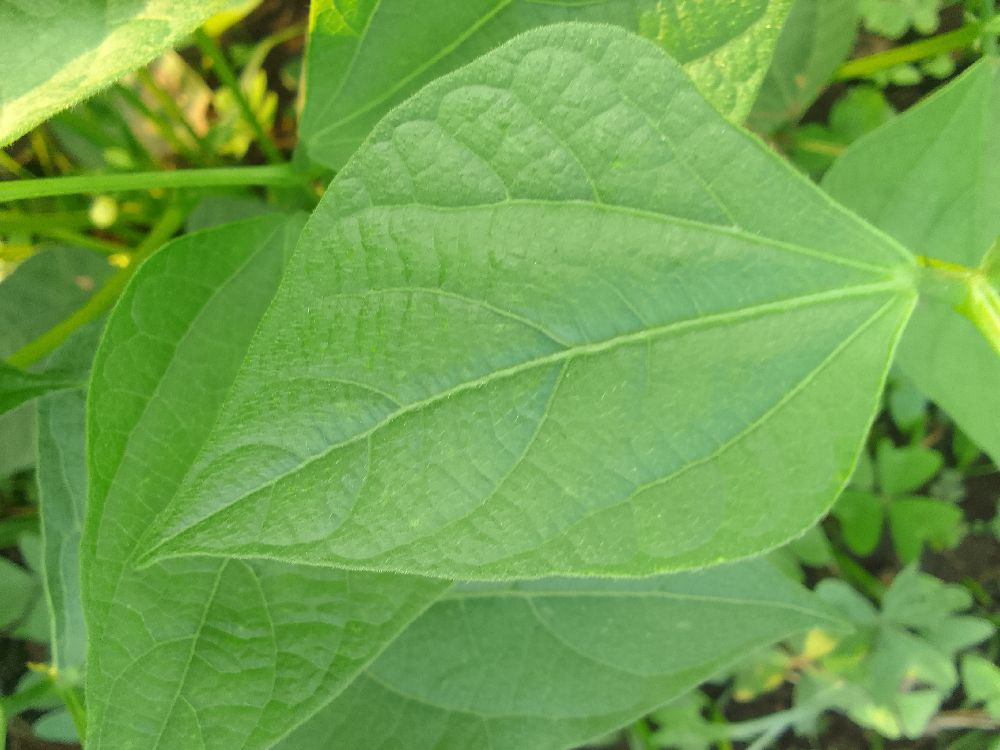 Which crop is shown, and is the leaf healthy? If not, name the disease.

common bean, healthy
